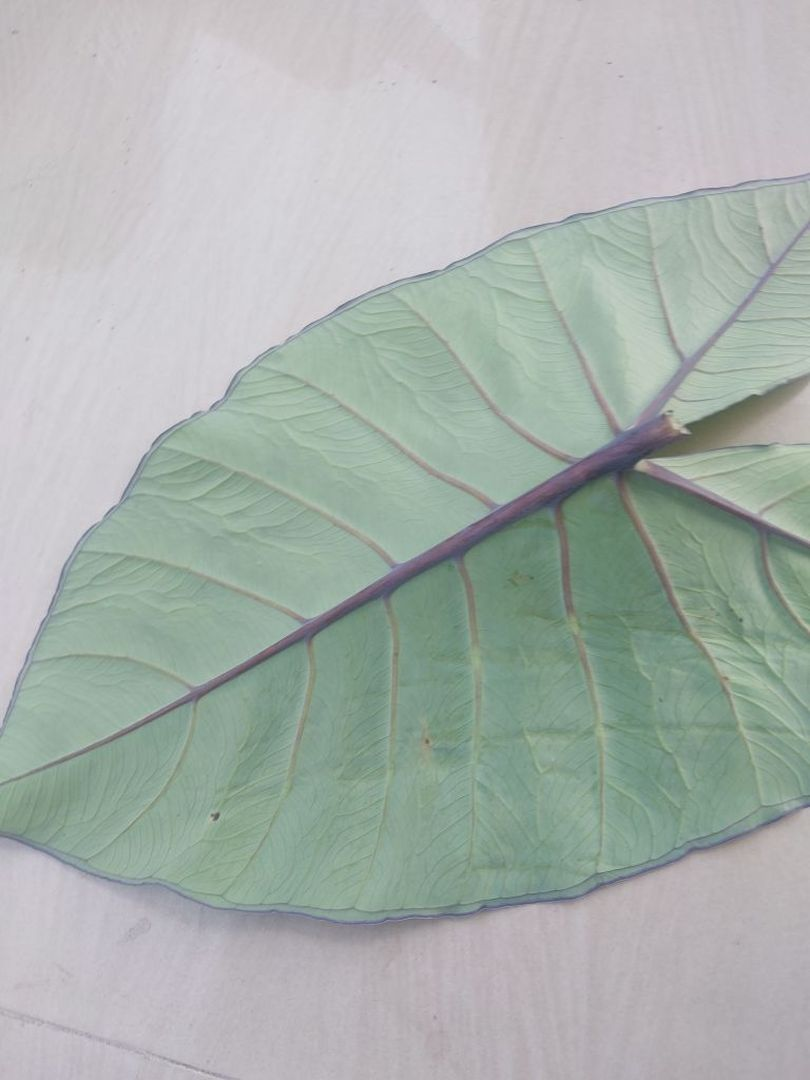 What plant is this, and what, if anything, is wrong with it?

taro, healthy
